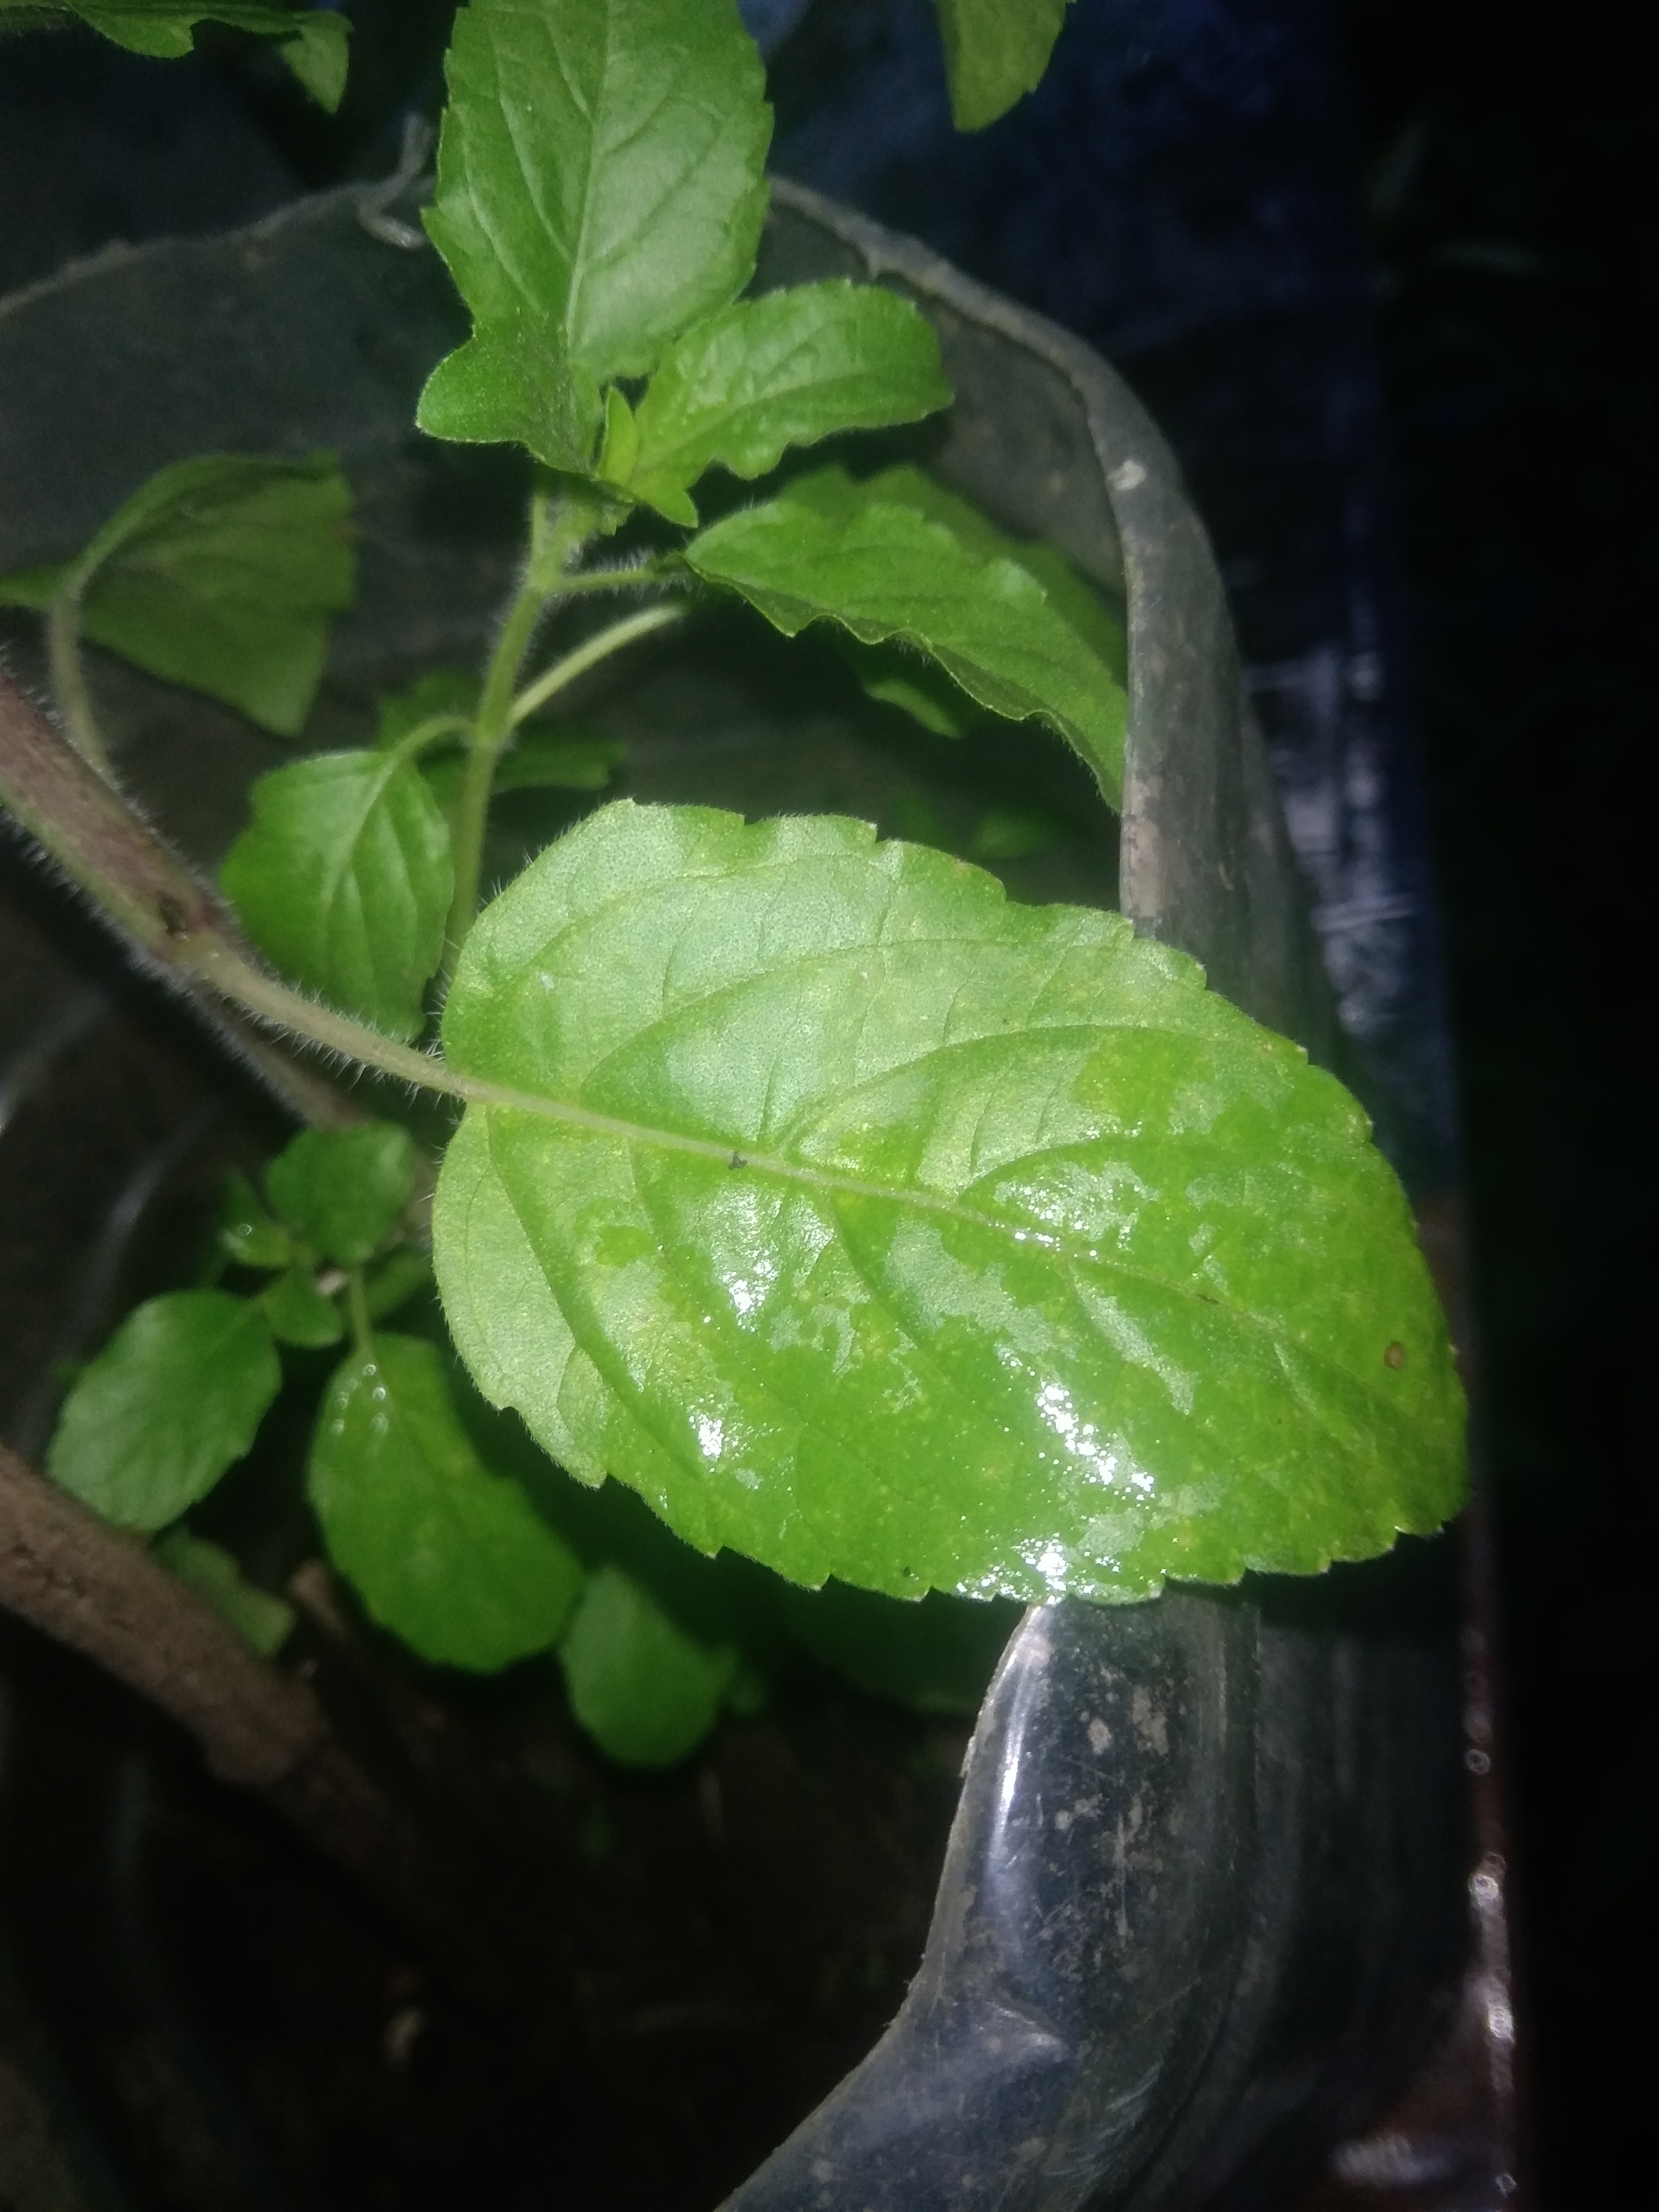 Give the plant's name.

tulshi
